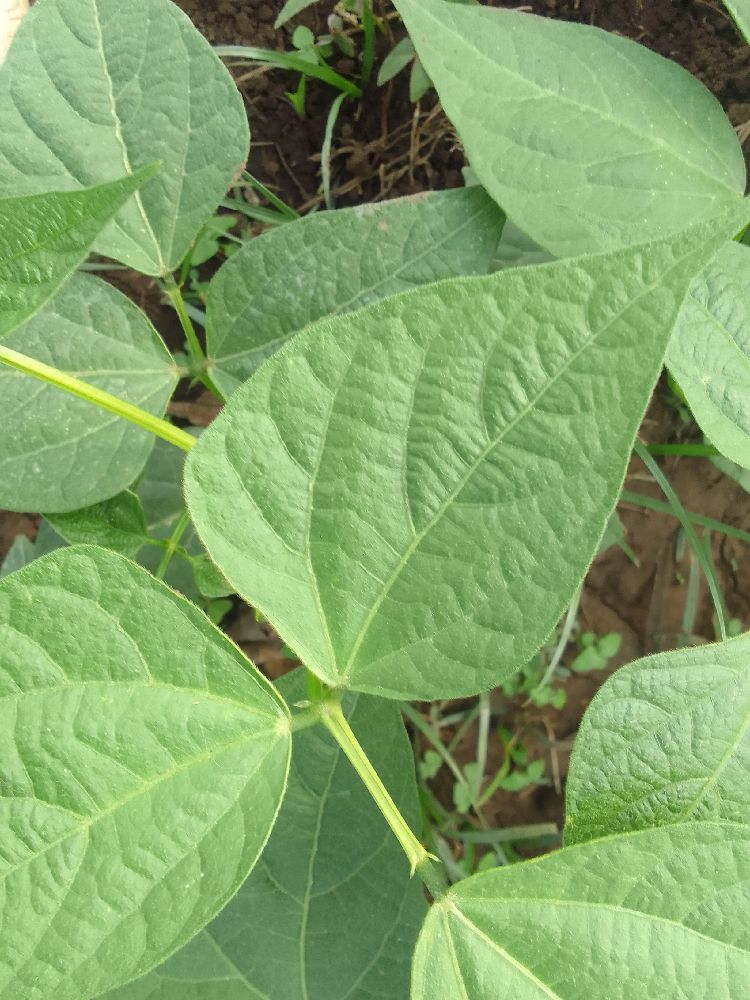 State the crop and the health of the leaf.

common bean, healthy
